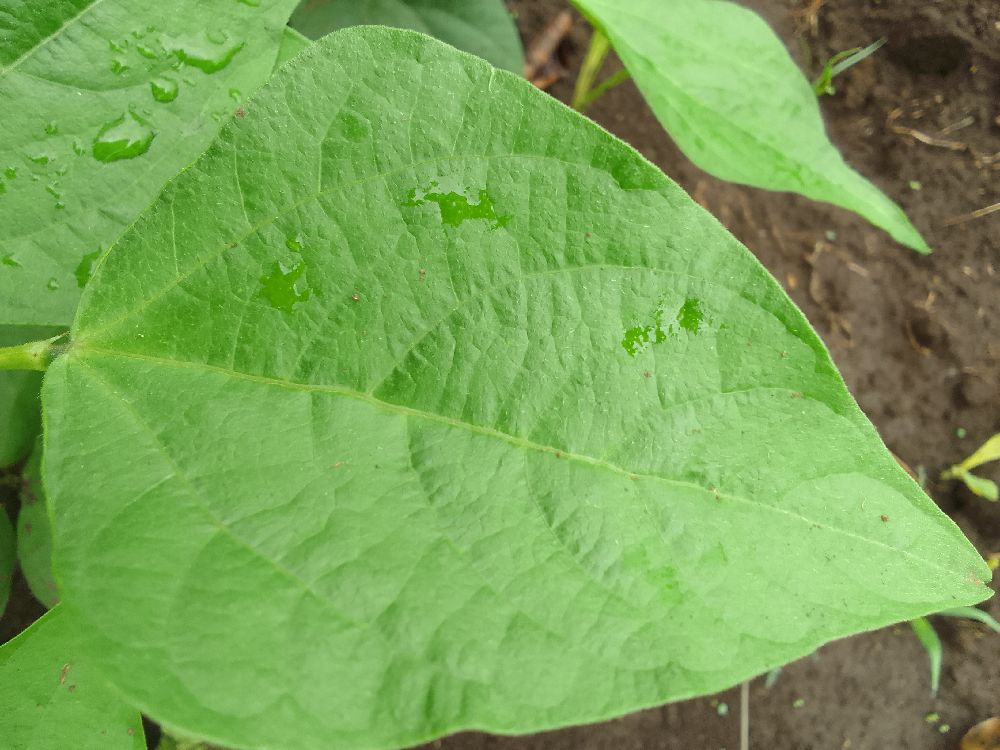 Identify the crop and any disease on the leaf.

common bean, healthy
